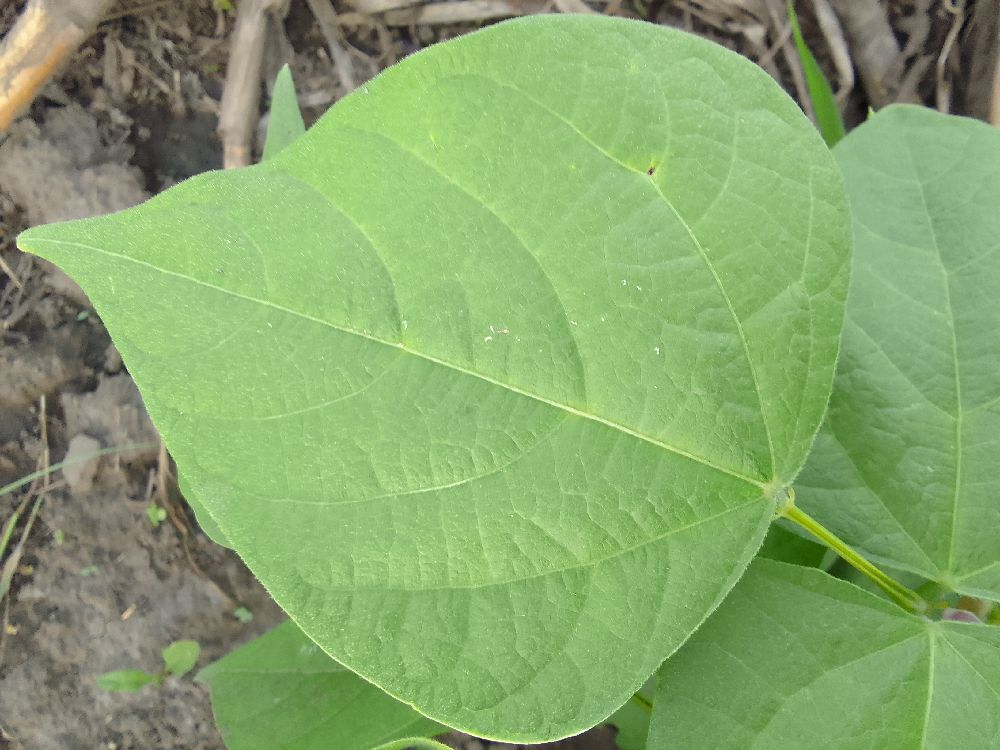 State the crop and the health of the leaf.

common bean, healthy
